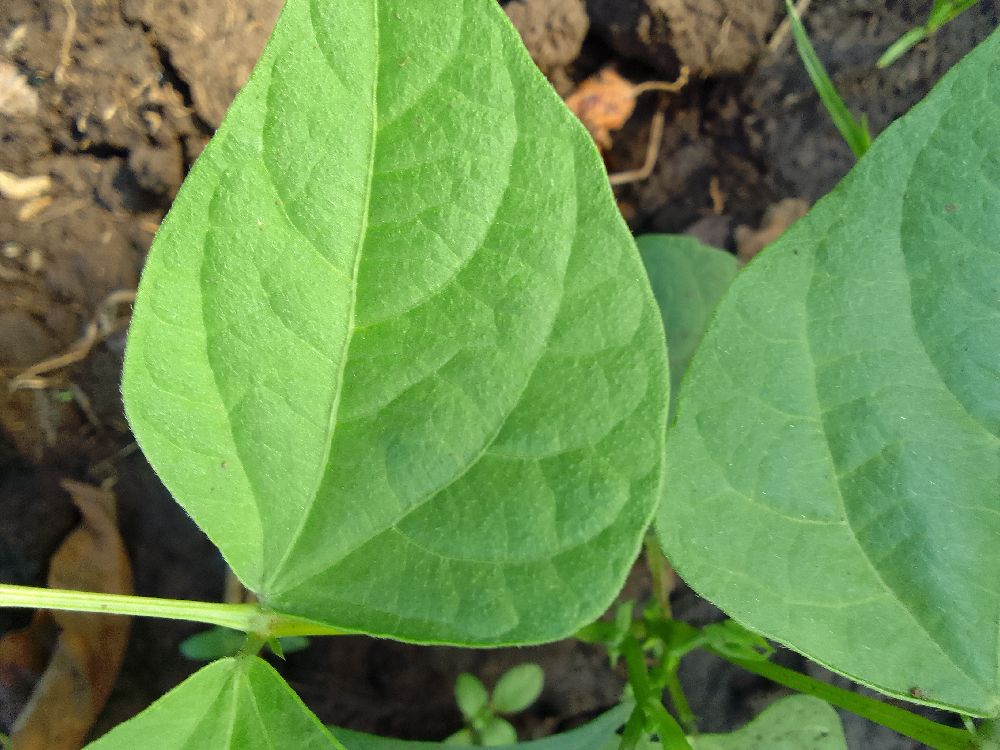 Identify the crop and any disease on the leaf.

common bean, healthy
